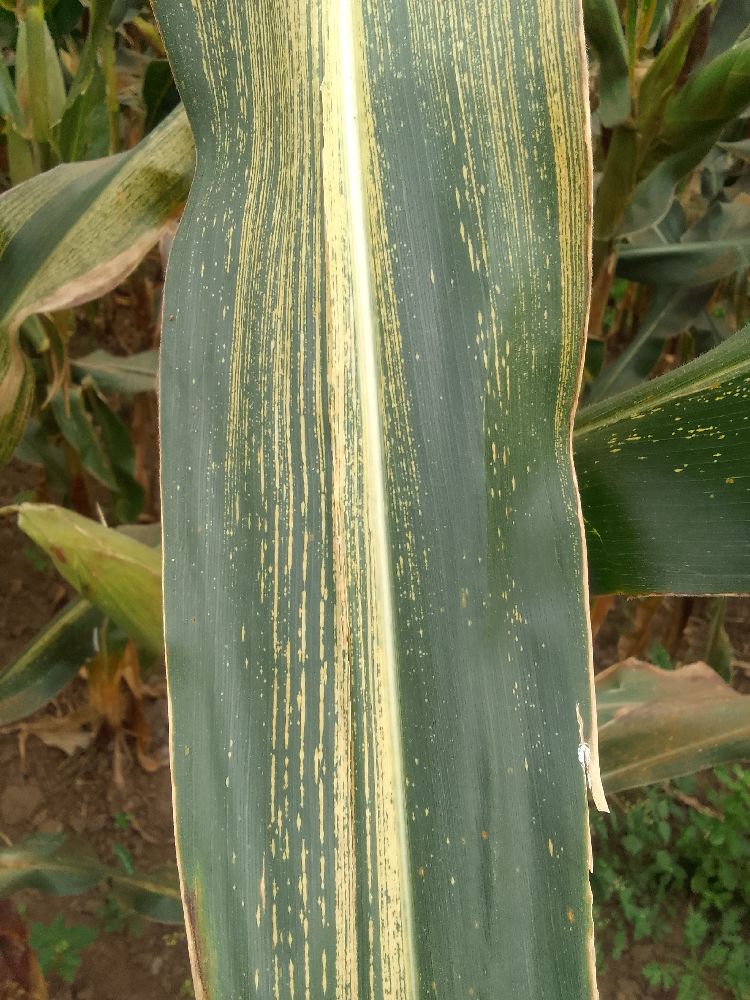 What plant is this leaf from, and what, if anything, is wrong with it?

maize, maize streak virus
